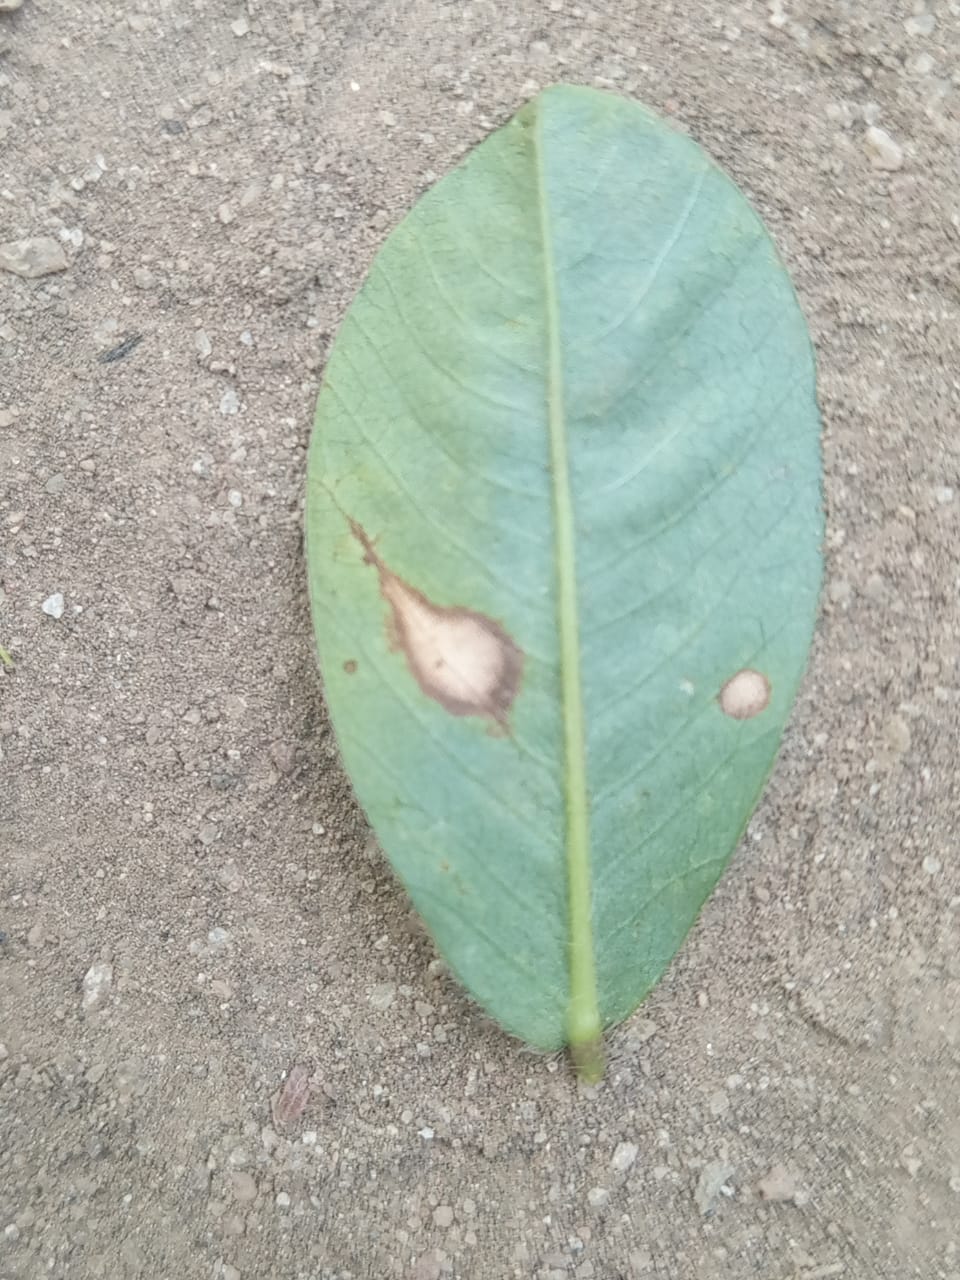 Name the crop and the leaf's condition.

peanut, phoma arachidicola
